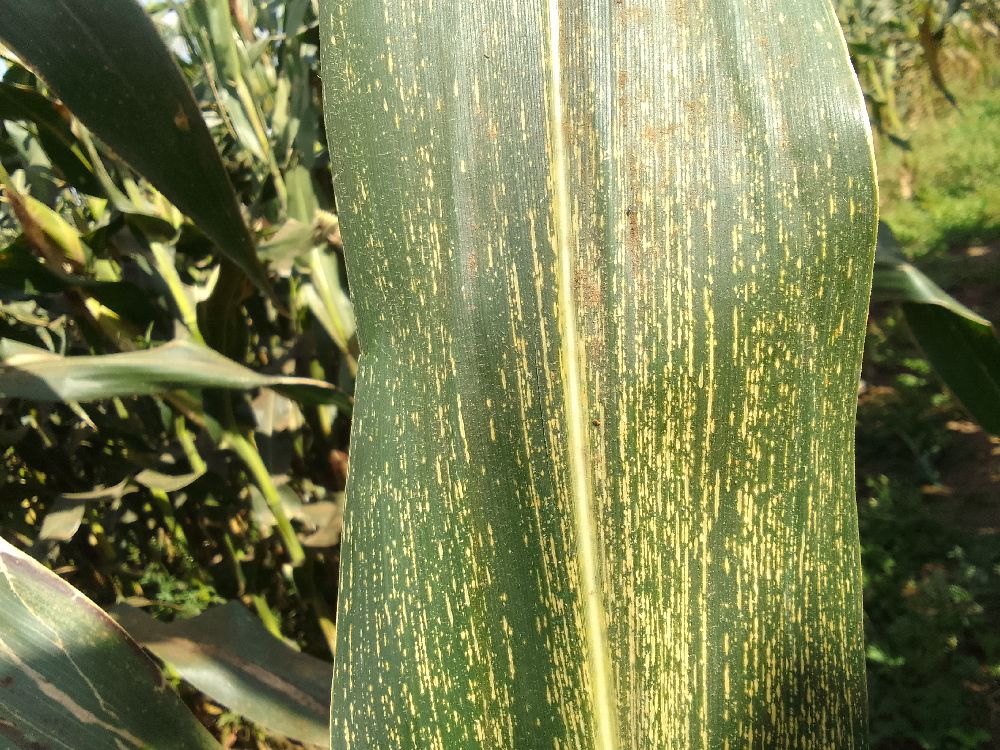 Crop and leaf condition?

maize, maize streak virus
